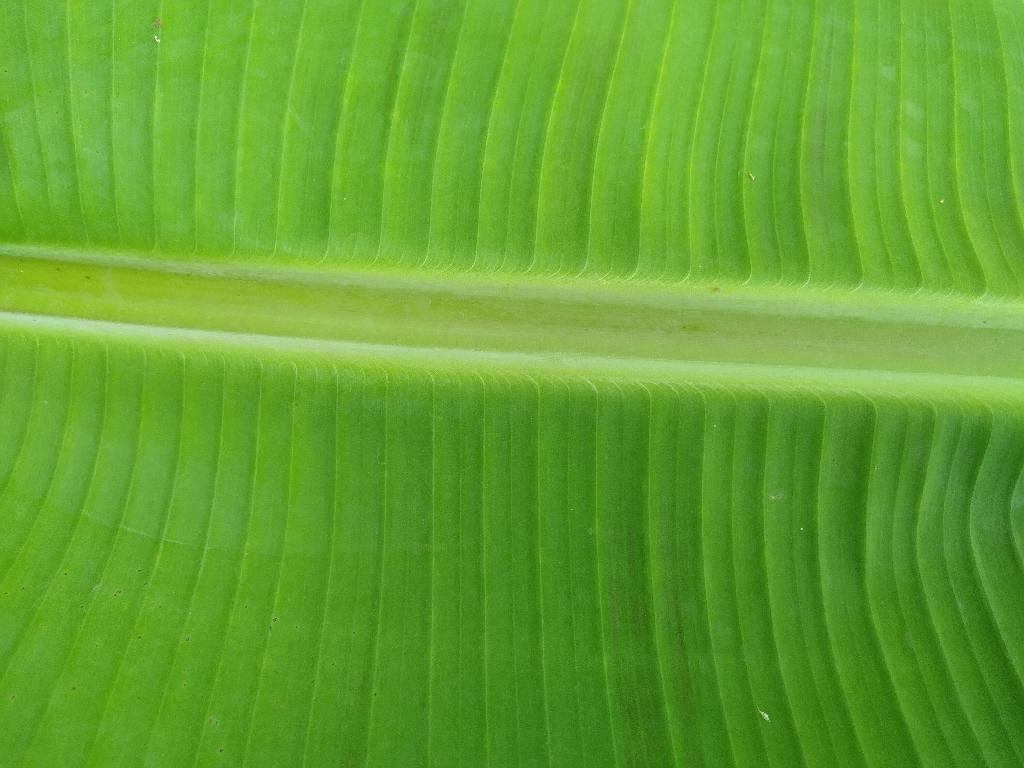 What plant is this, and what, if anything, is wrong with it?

banana, healthy
